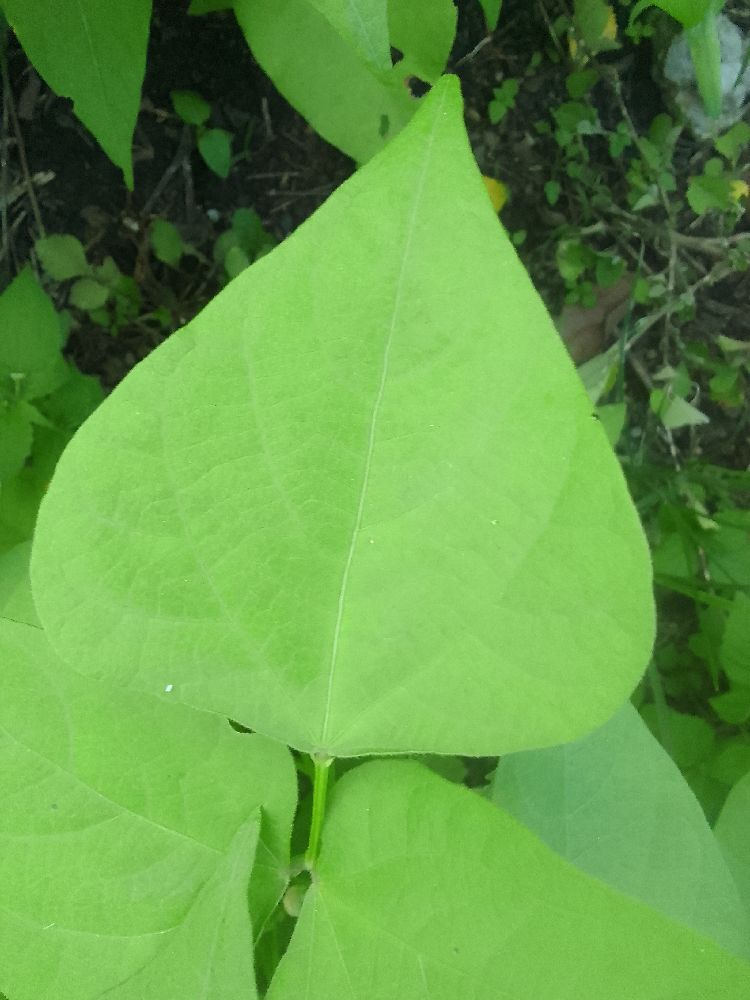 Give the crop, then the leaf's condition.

common bean, healthy
